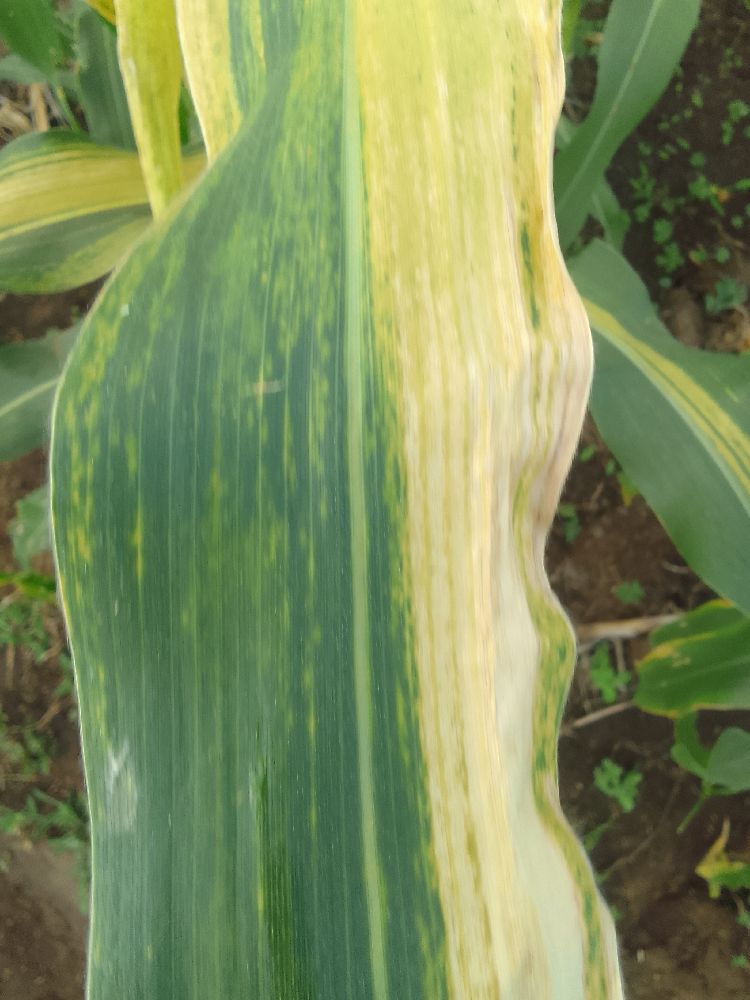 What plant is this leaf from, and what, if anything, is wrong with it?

maize, maize lethal necrosis
